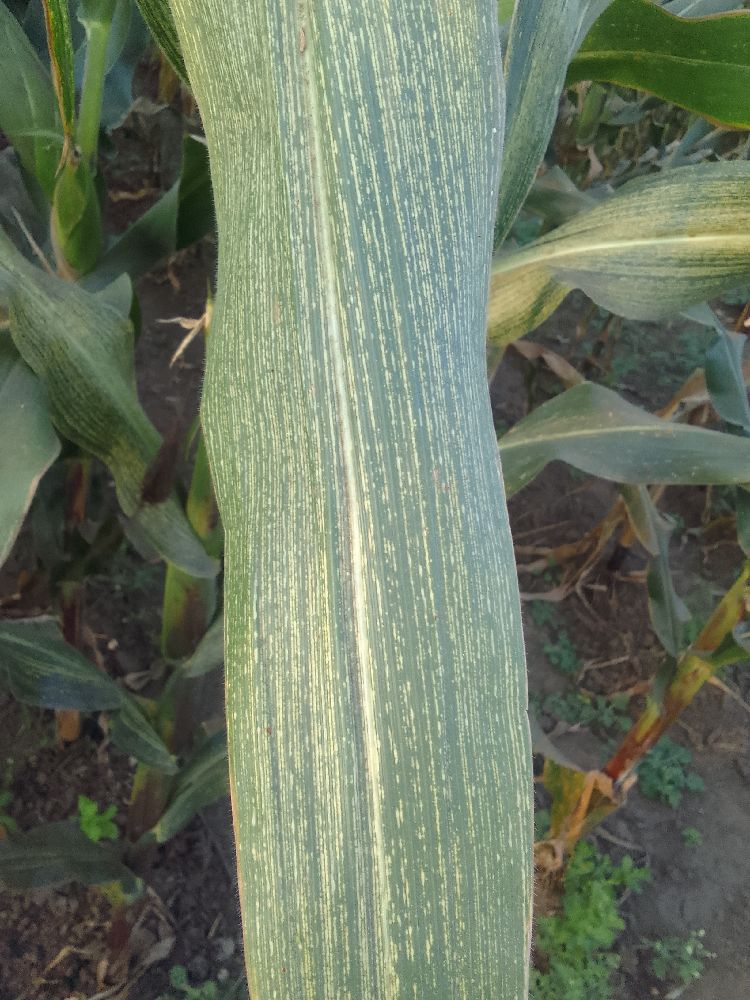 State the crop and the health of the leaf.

maize, maize streak virus
